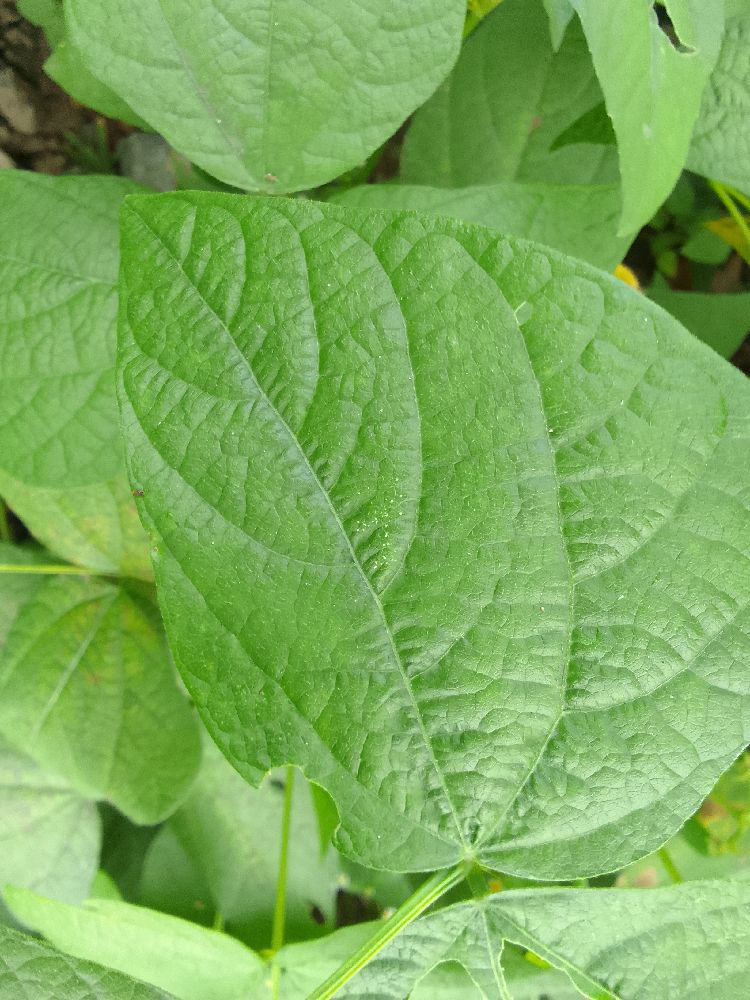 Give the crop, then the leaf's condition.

common bean, healthy
